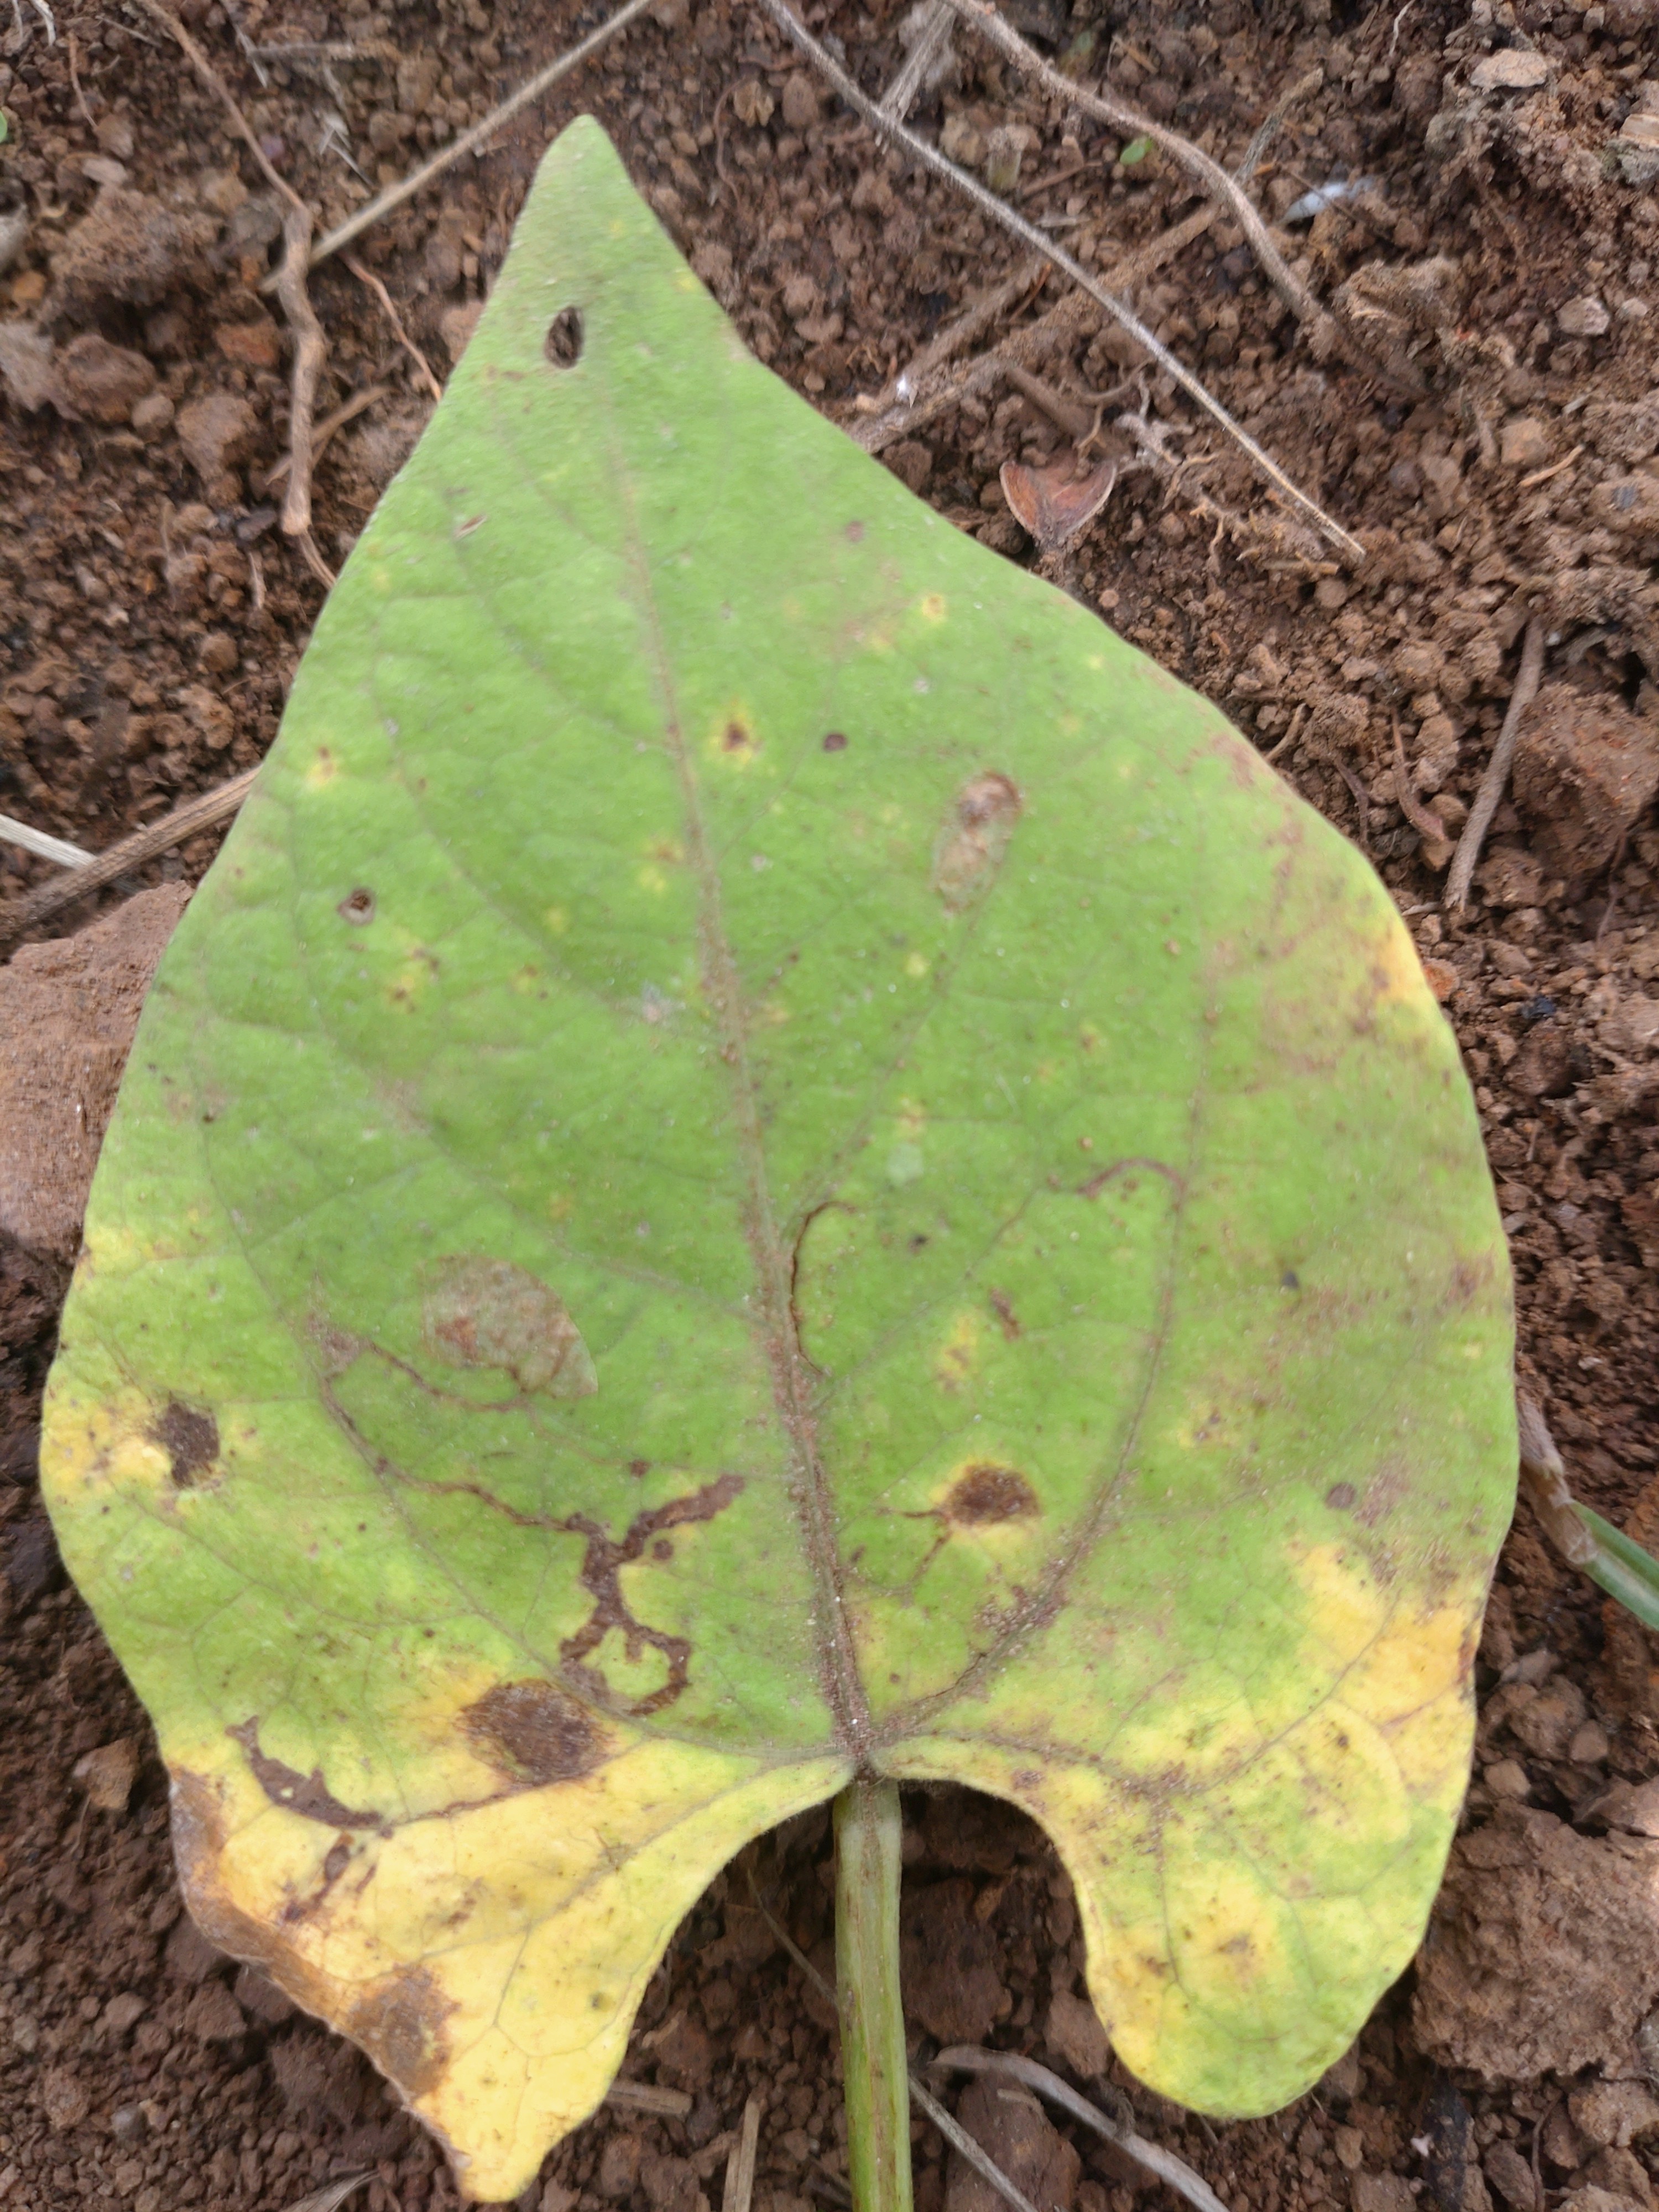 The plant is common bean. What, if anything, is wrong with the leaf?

rust
